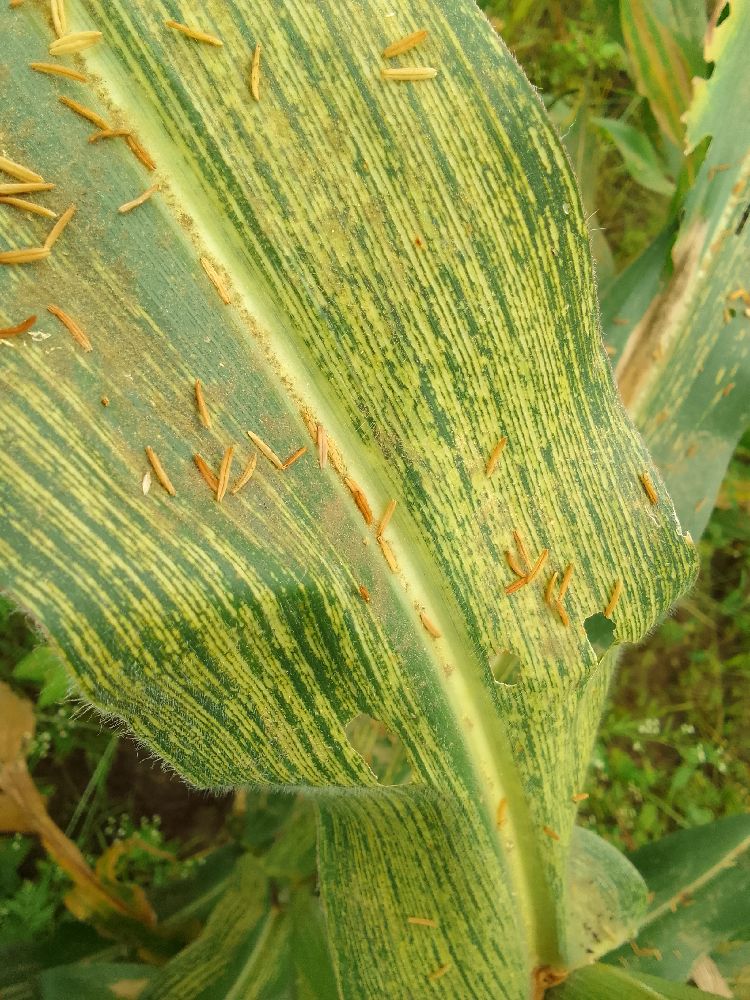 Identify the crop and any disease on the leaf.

maize, maize streak virus
